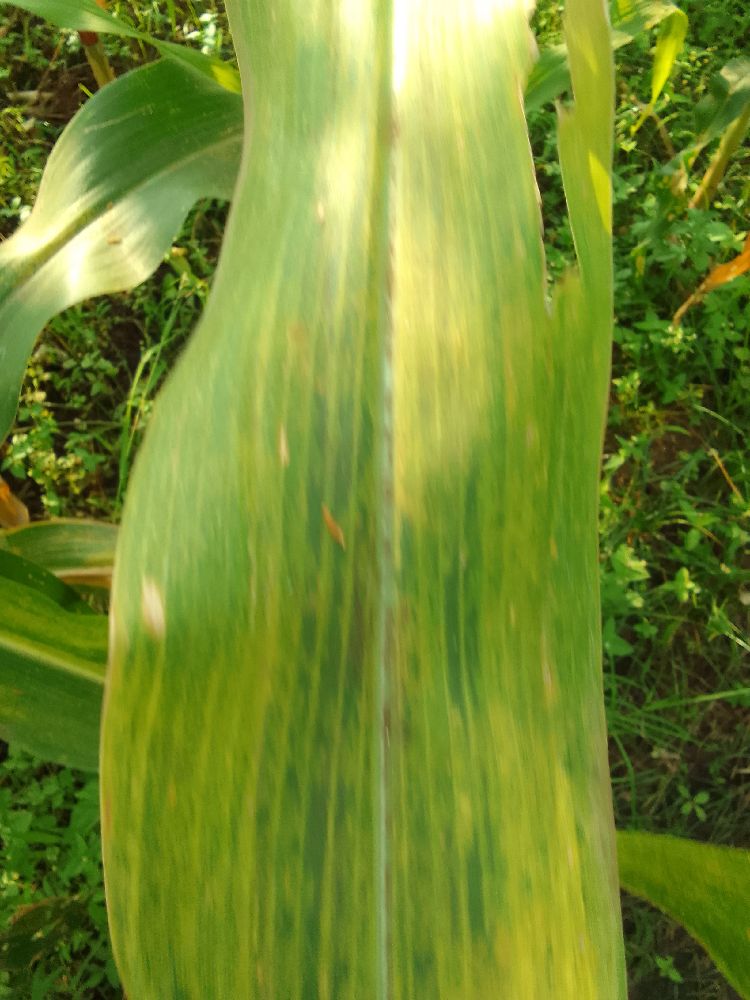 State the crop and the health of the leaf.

maize, maize lethal necrosis
